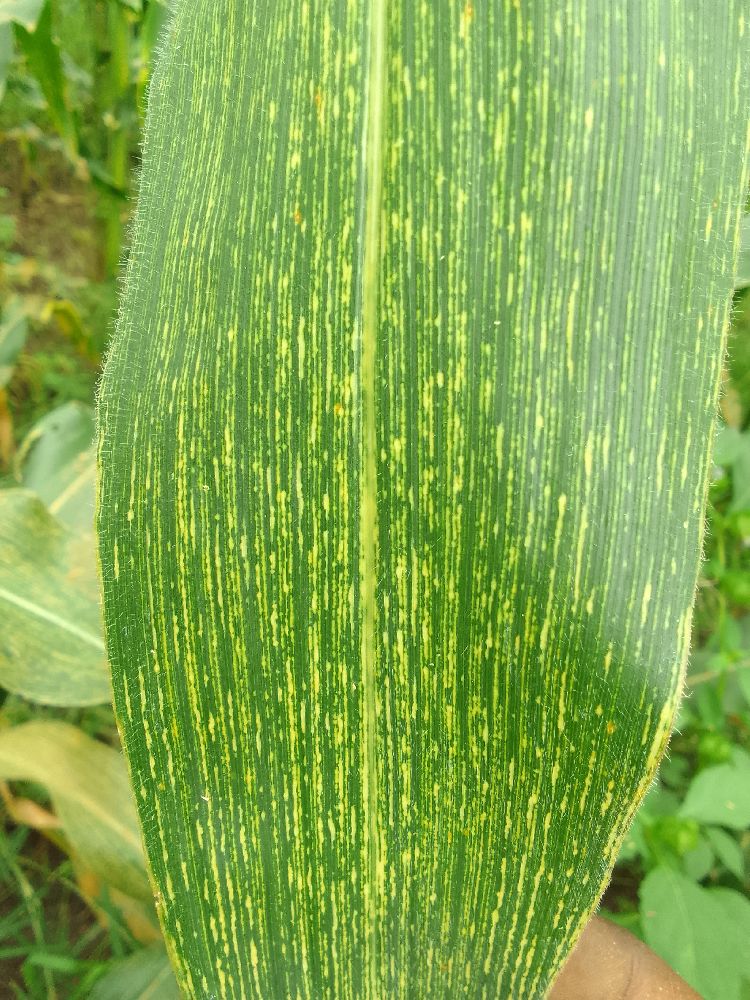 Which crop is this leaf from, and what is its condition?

maize, maize streak virus
